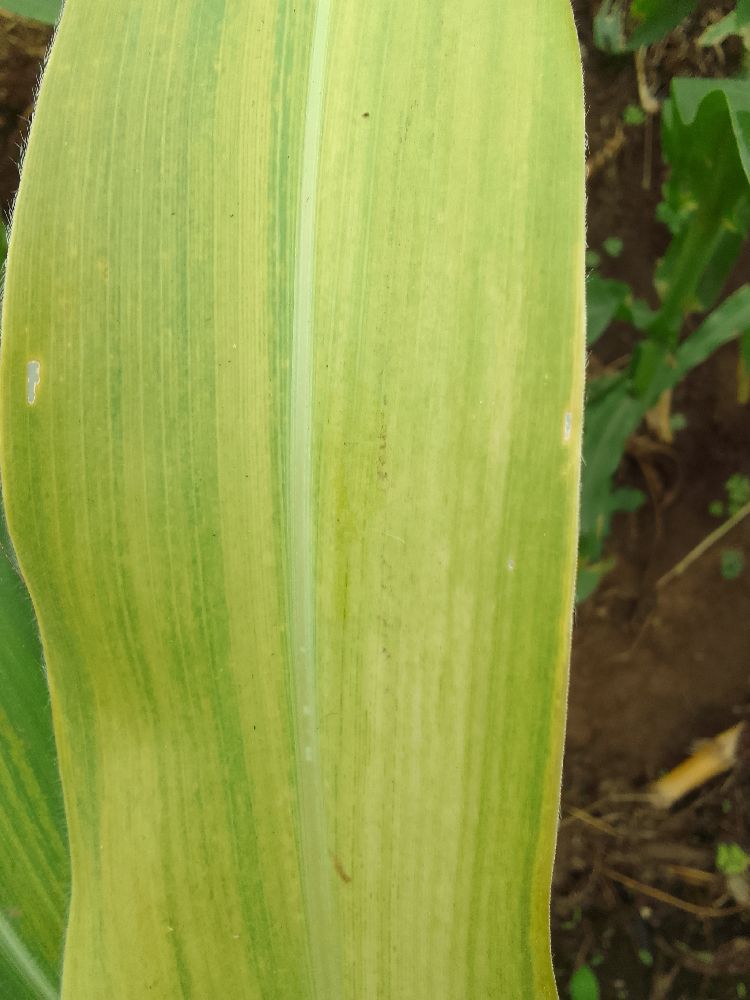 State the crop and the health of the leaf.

maize, maize lethal necrosis
